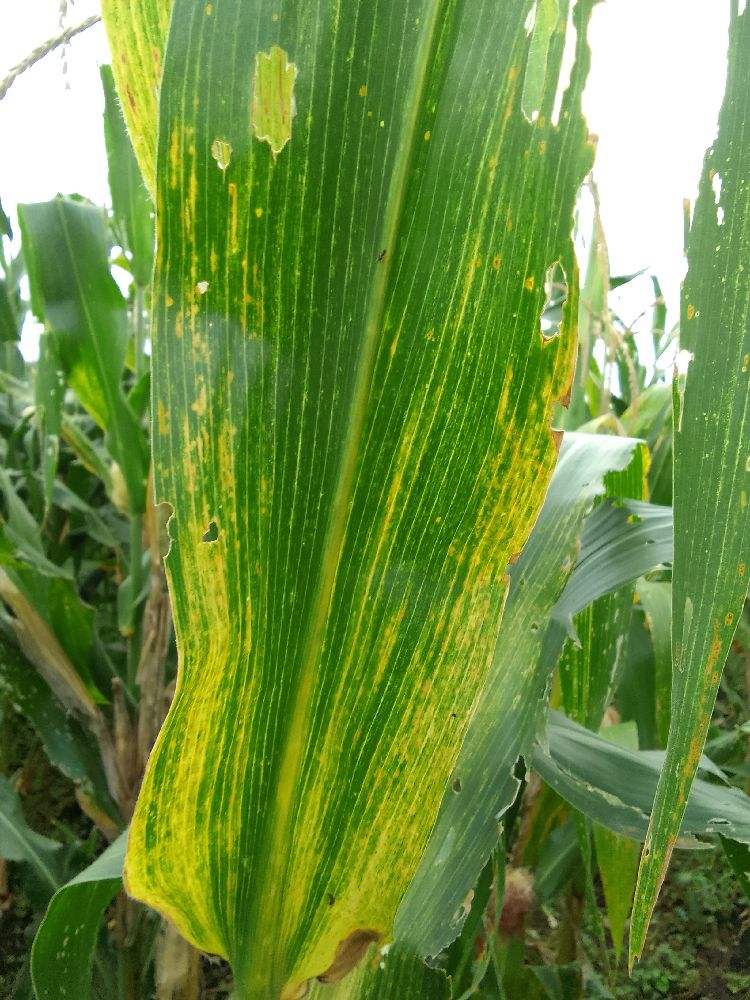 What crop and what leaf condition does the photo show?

maize, maize lethal necrosis
